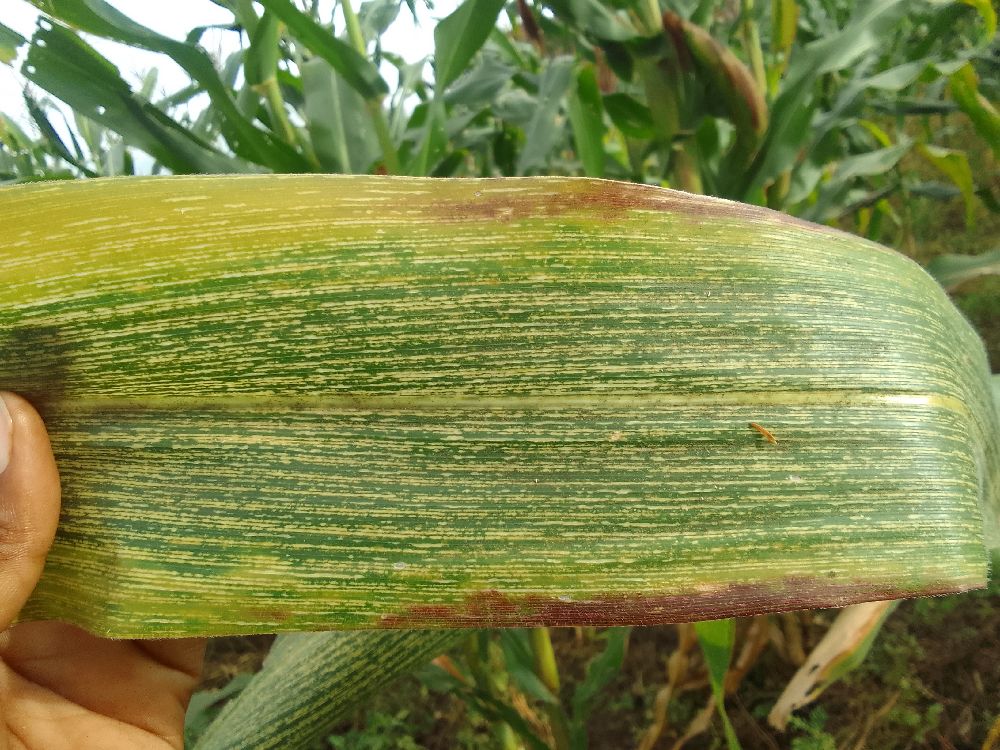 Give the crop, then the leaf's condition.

maize, maize streak virus
